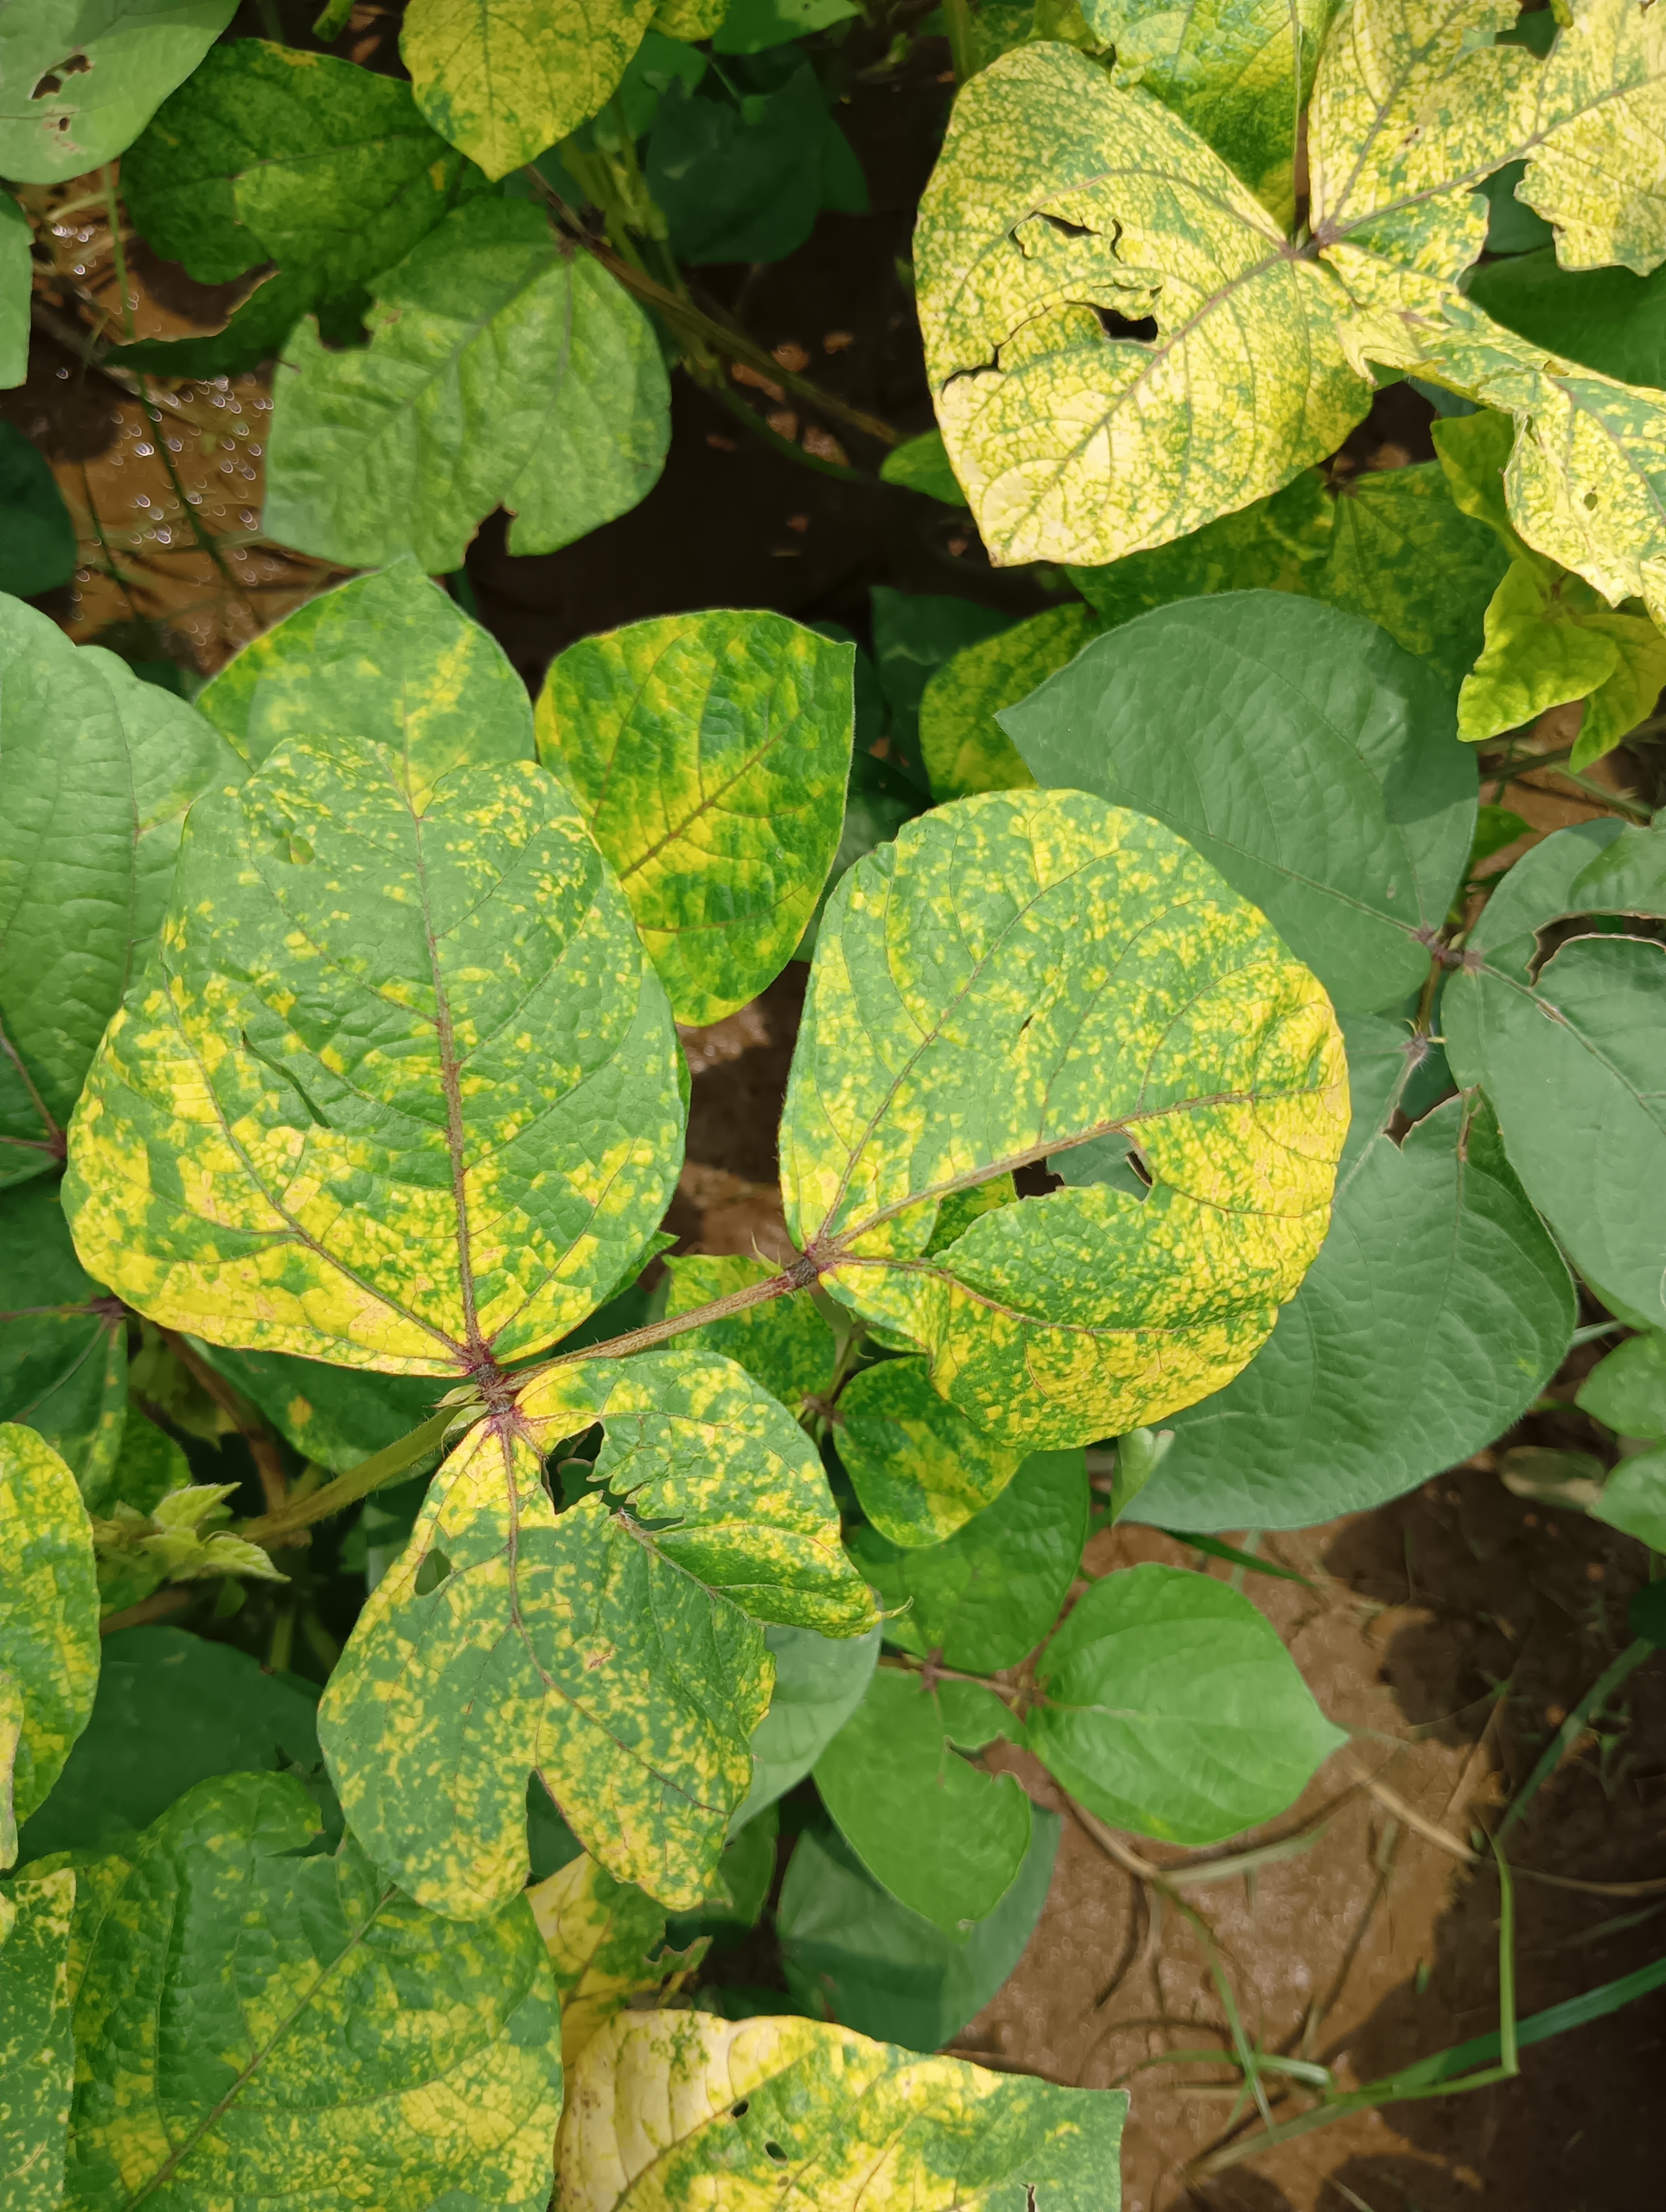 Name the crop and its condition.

mungbean, yellow mosaic
